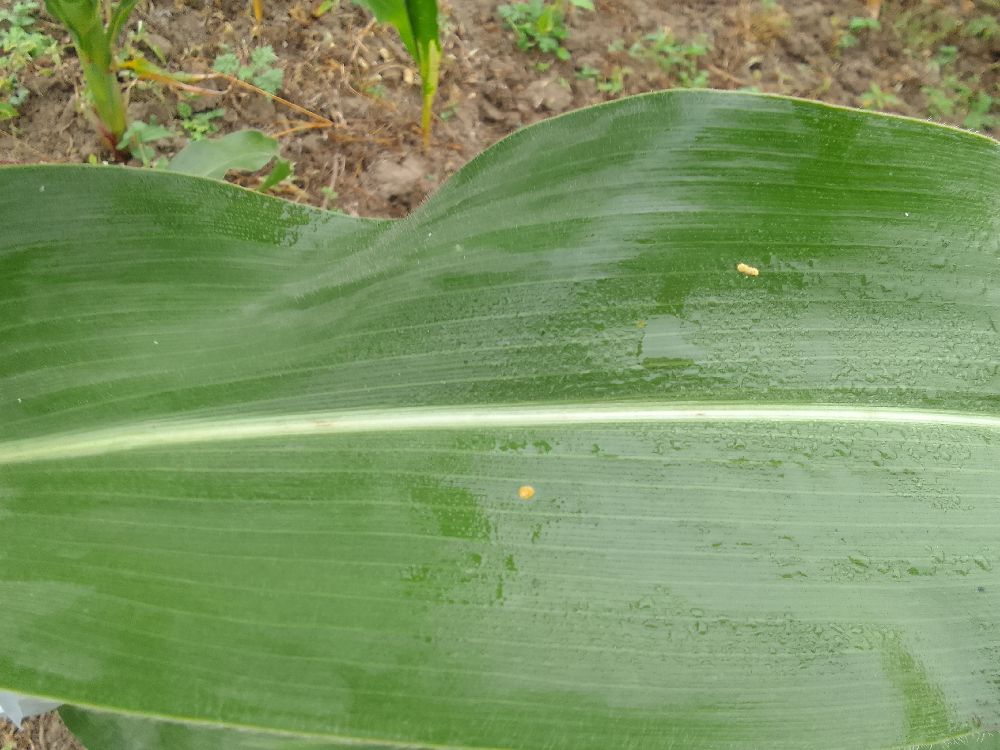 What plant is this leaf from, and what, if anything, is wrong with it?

maize, healthy
